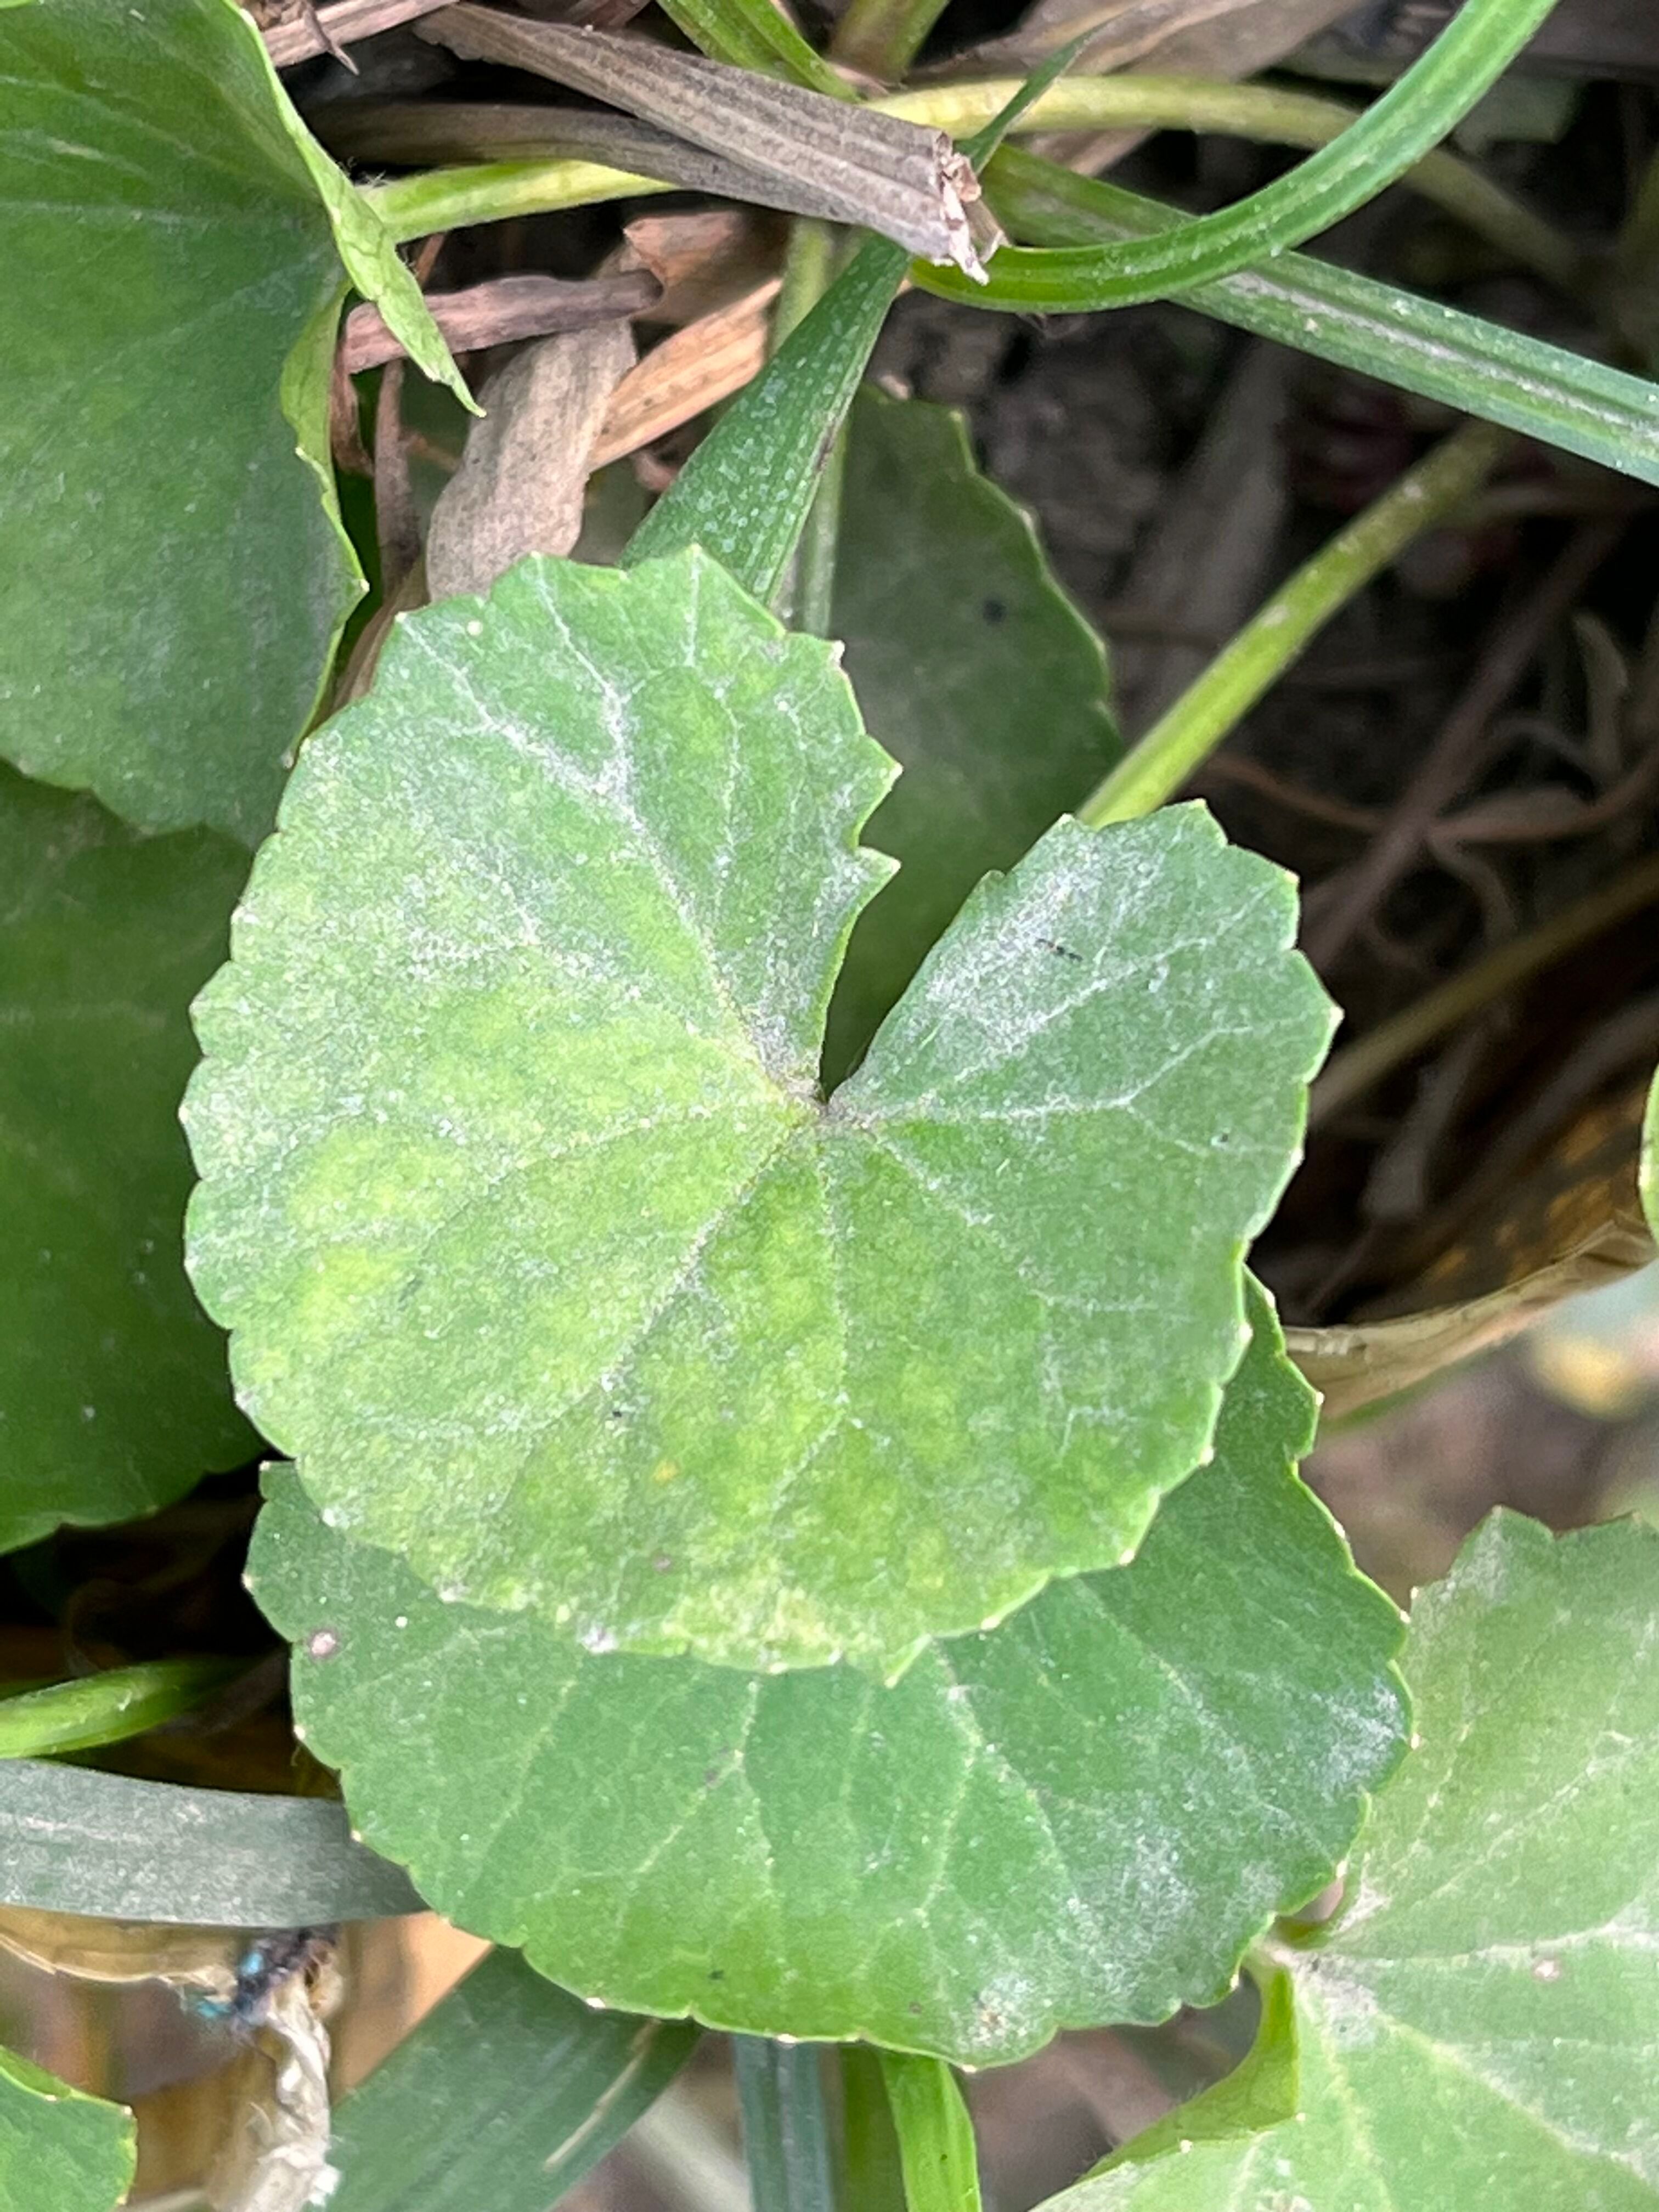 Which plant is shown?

thankuni
